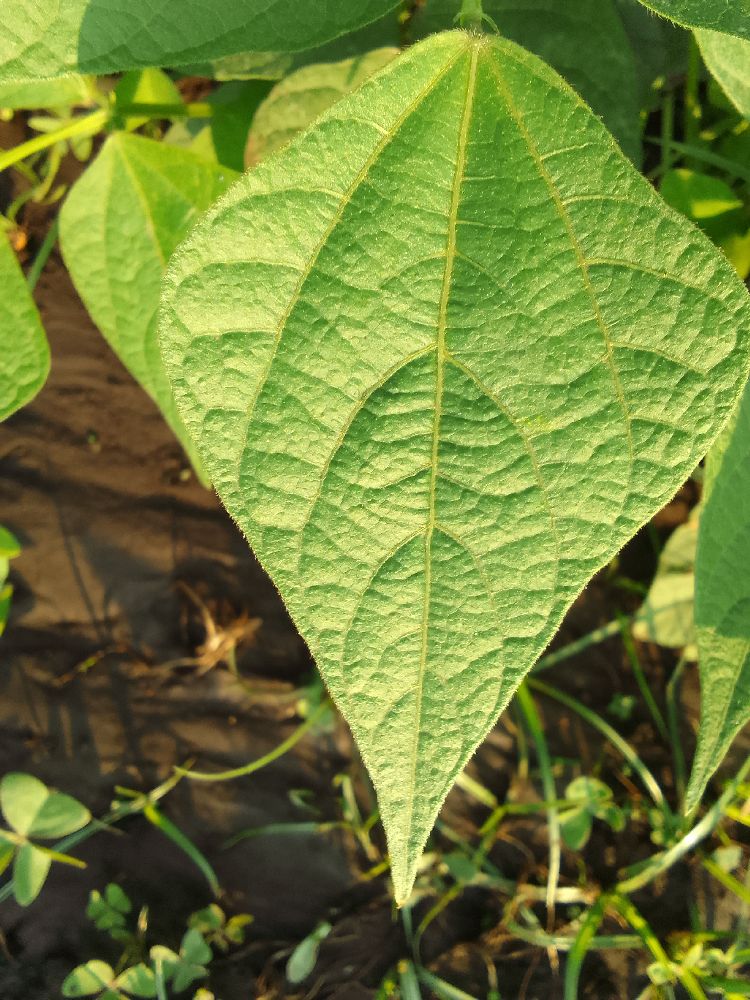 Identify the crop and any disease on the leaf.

common bean, healthy
